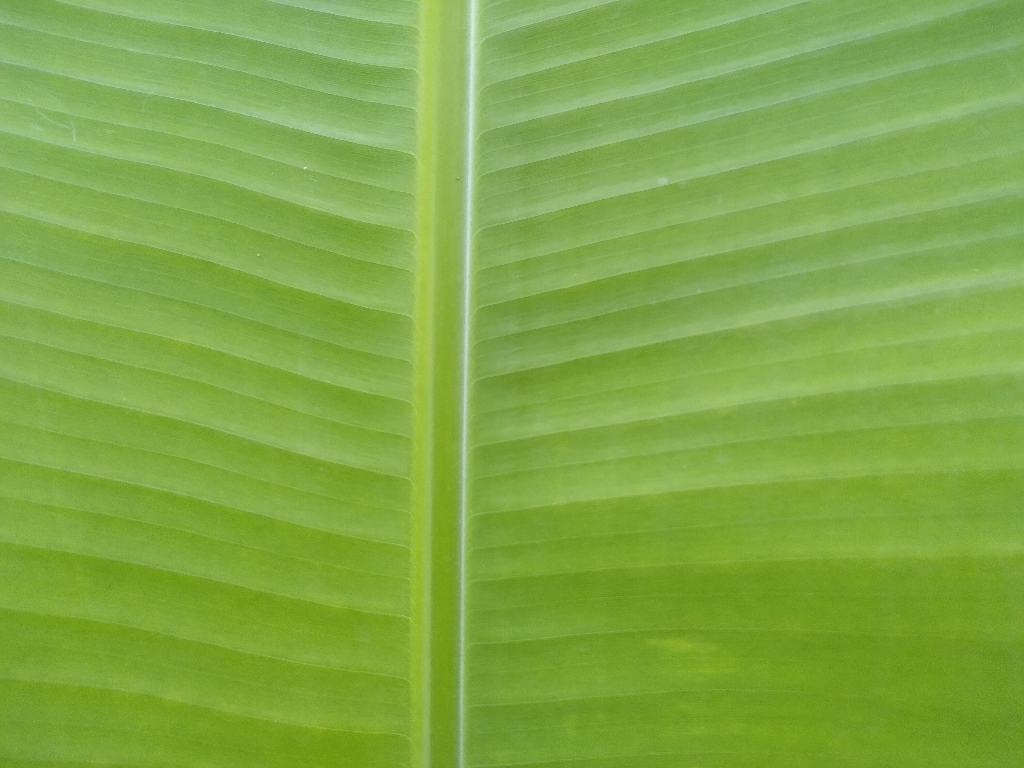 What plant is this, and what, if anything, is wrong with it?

banana, healthy
